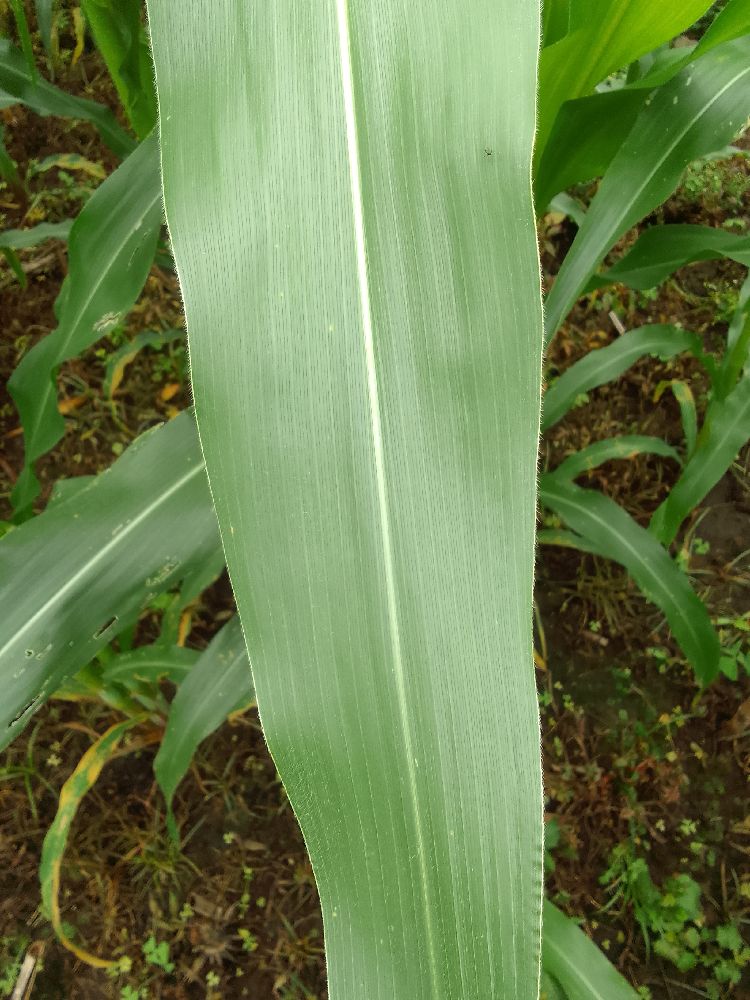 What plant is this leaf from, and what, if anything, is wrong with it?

maize, healthy
